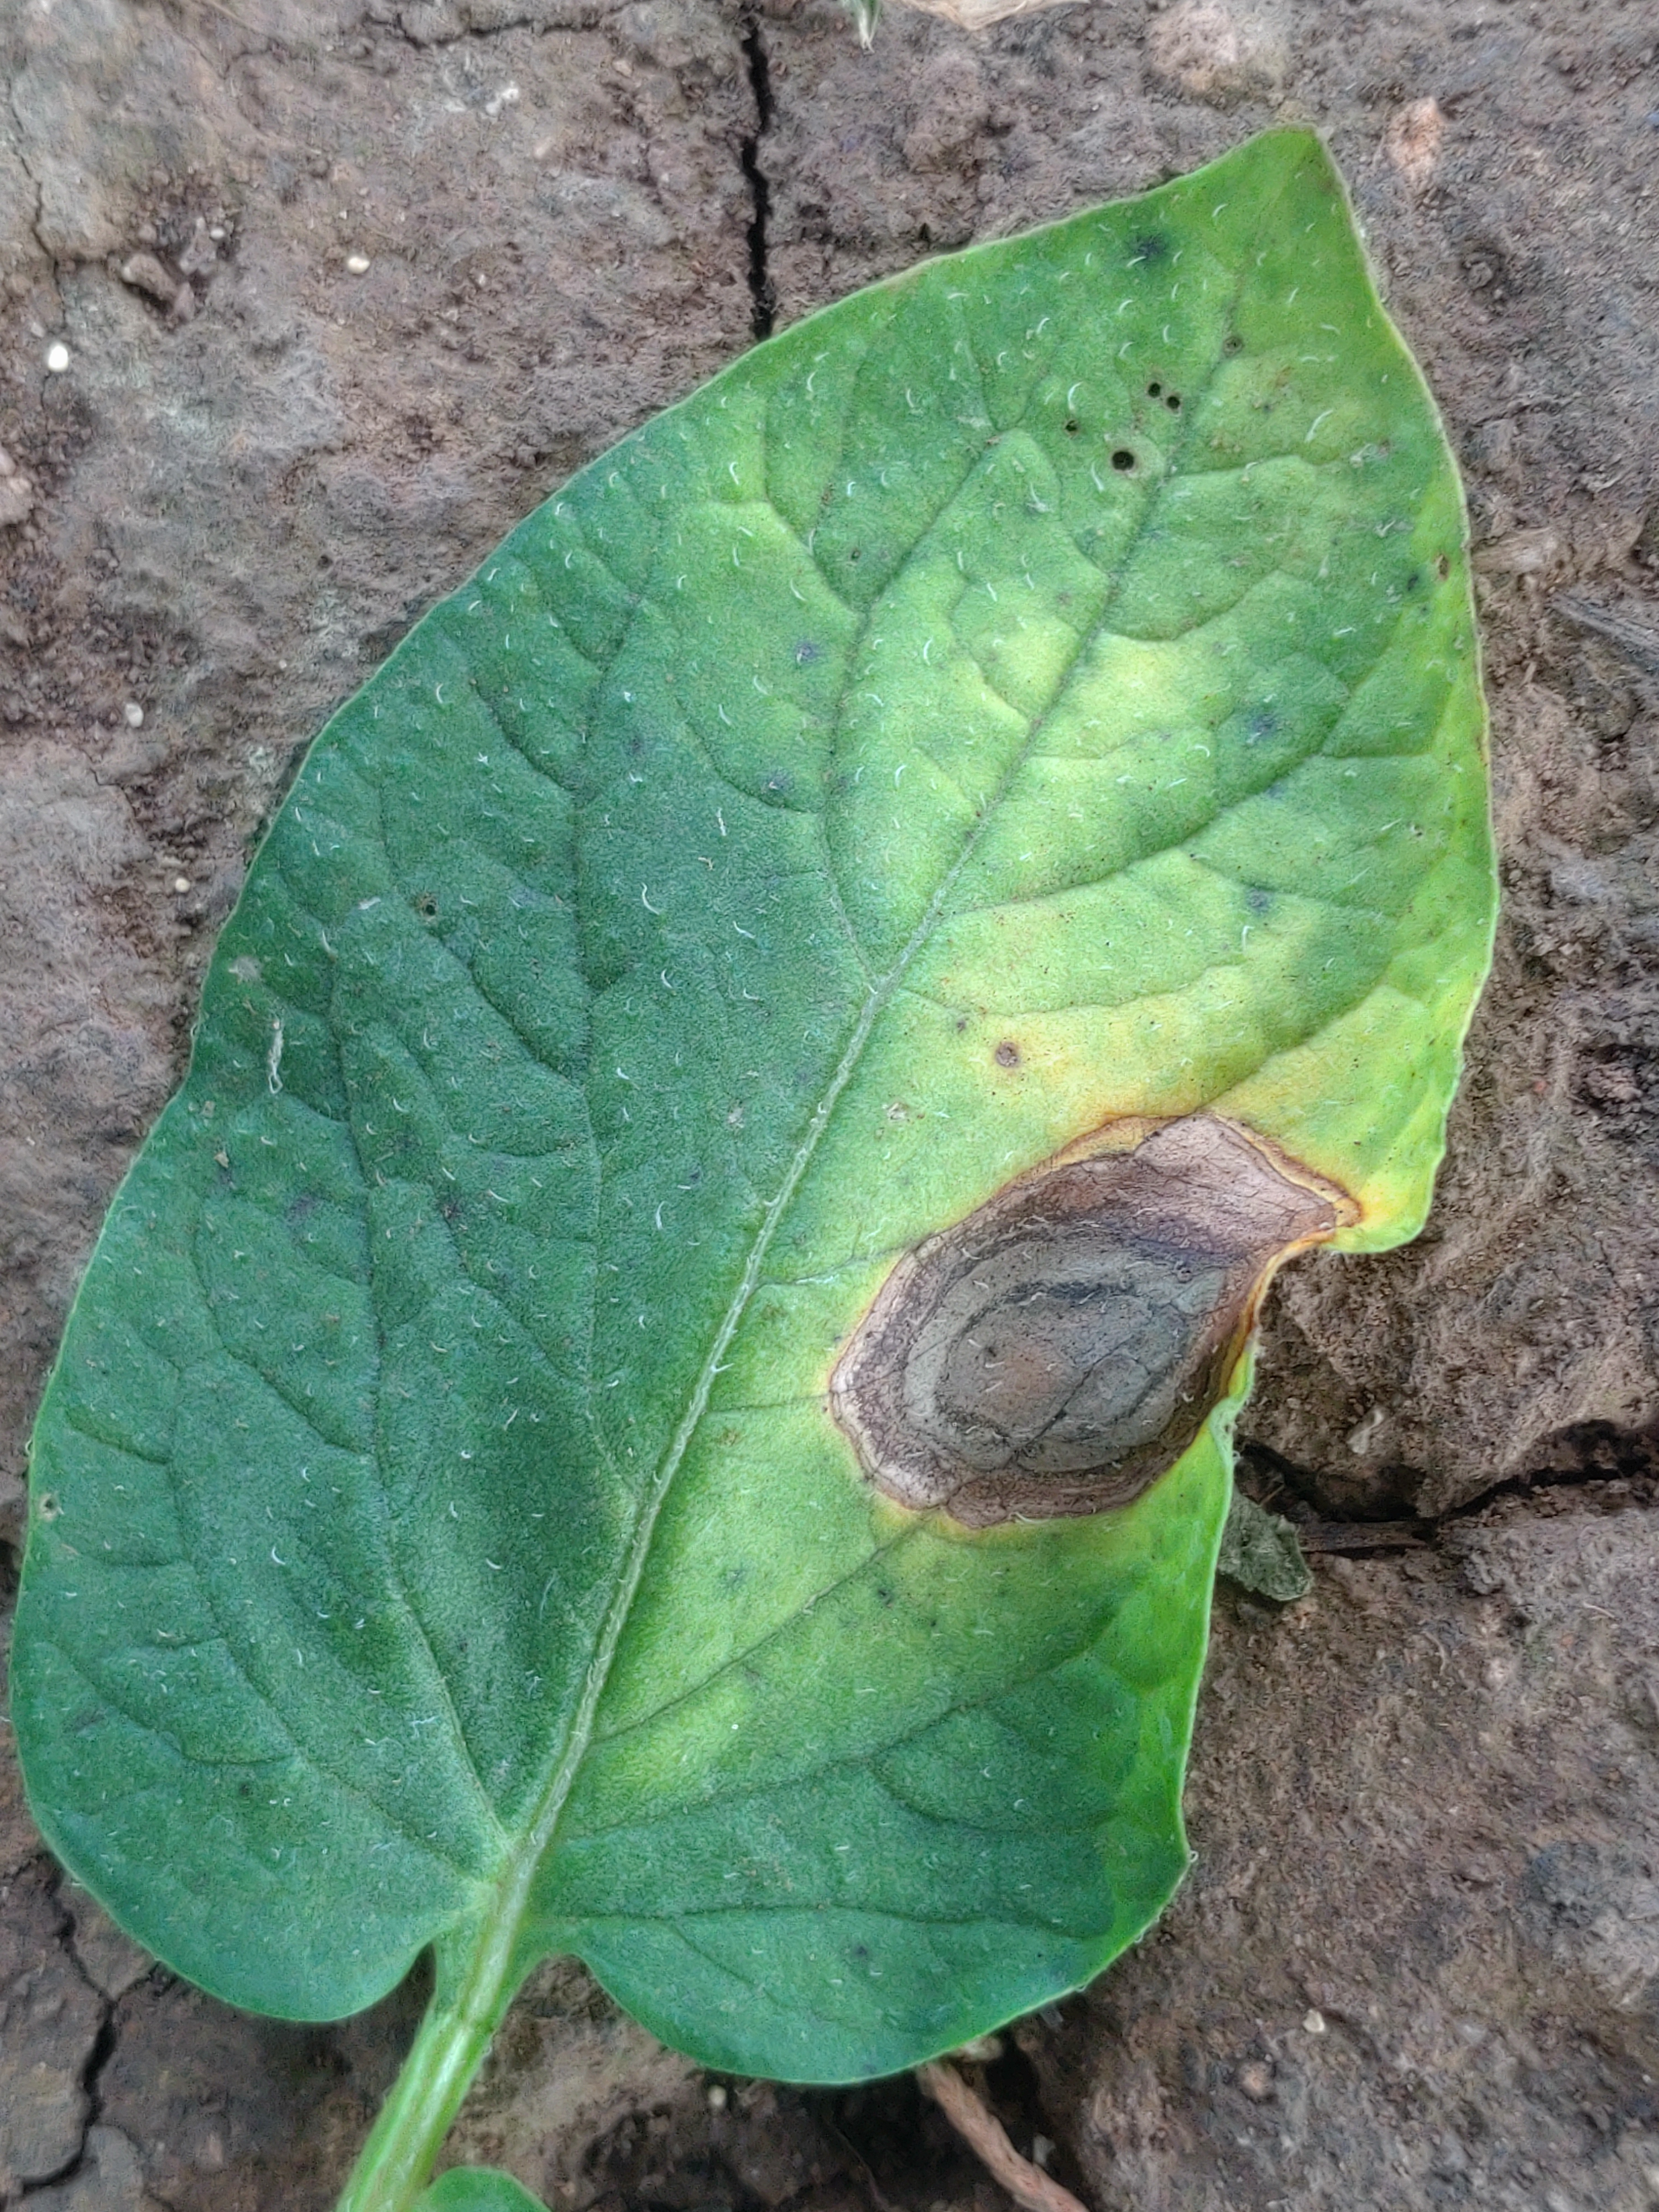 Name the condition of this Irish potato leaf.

early blight
